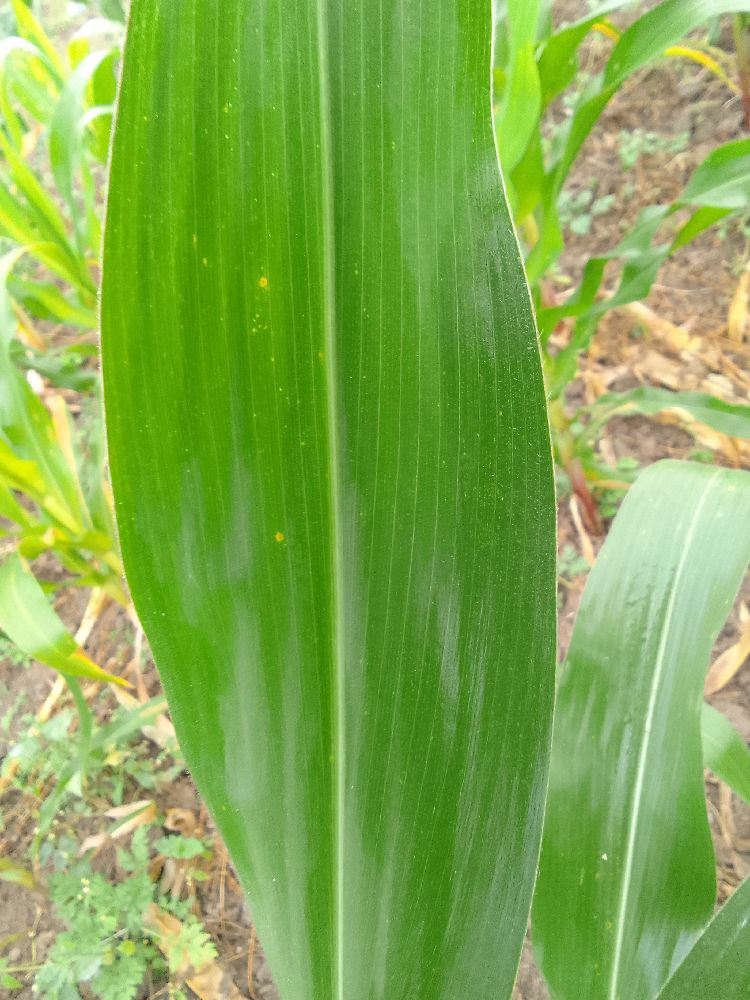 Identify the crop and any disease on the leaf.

maize, healthy
